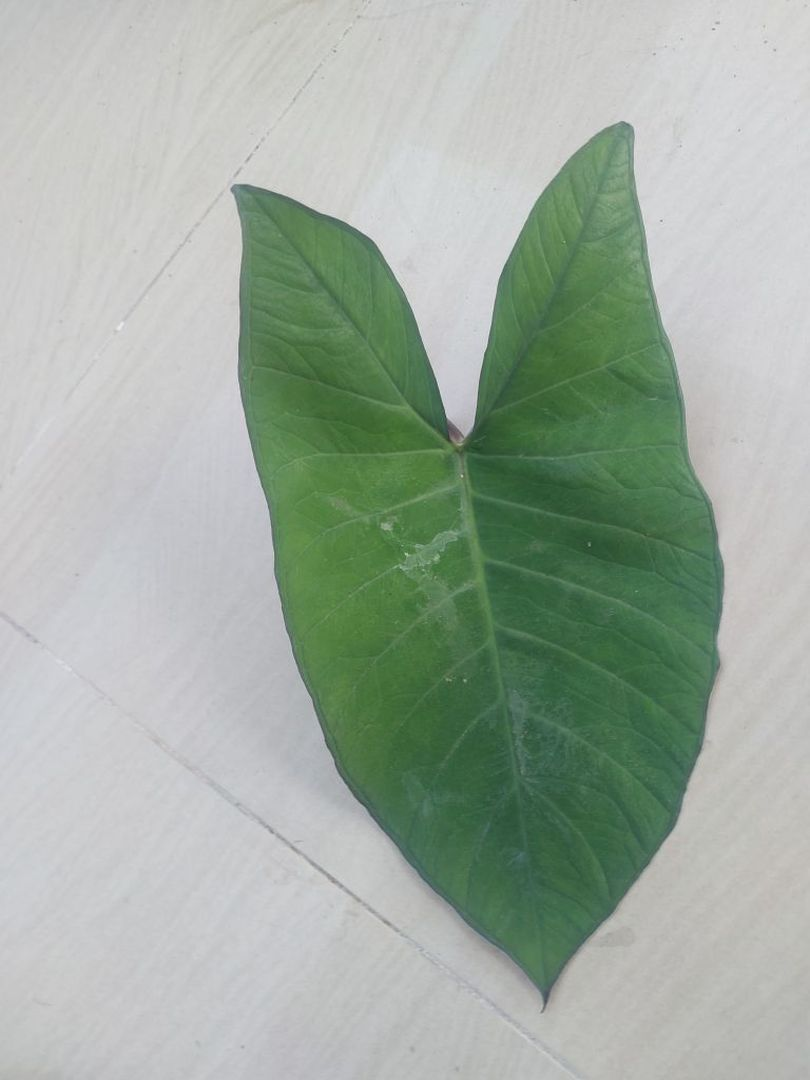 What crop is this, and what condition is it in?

taro, healthy
